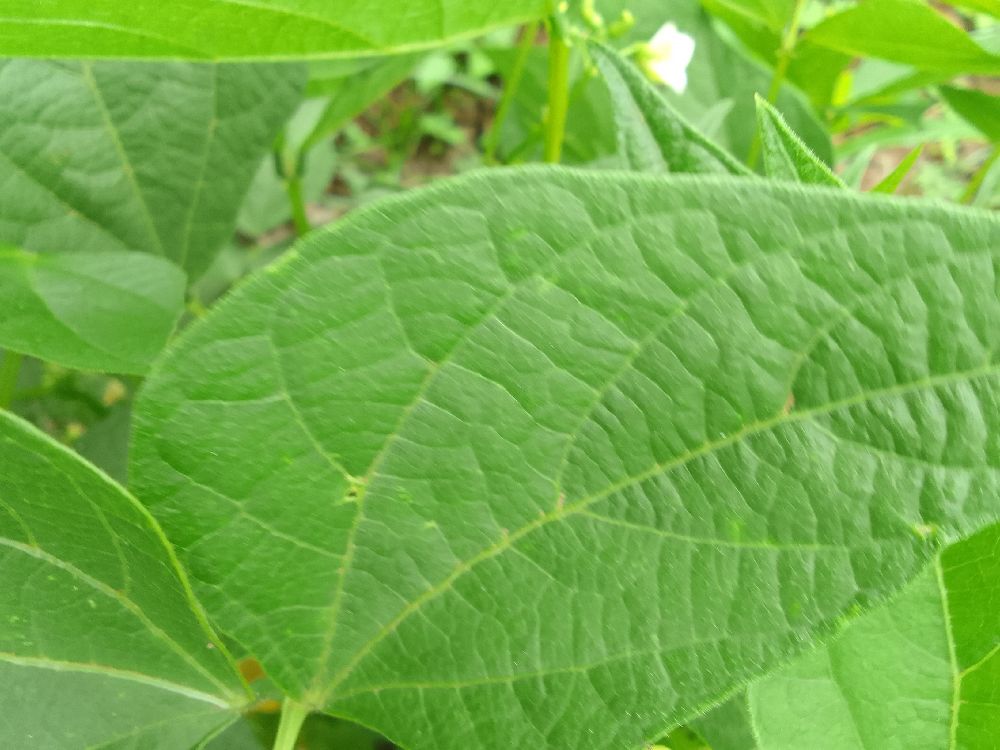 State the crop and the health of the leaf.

common bean, healthy
